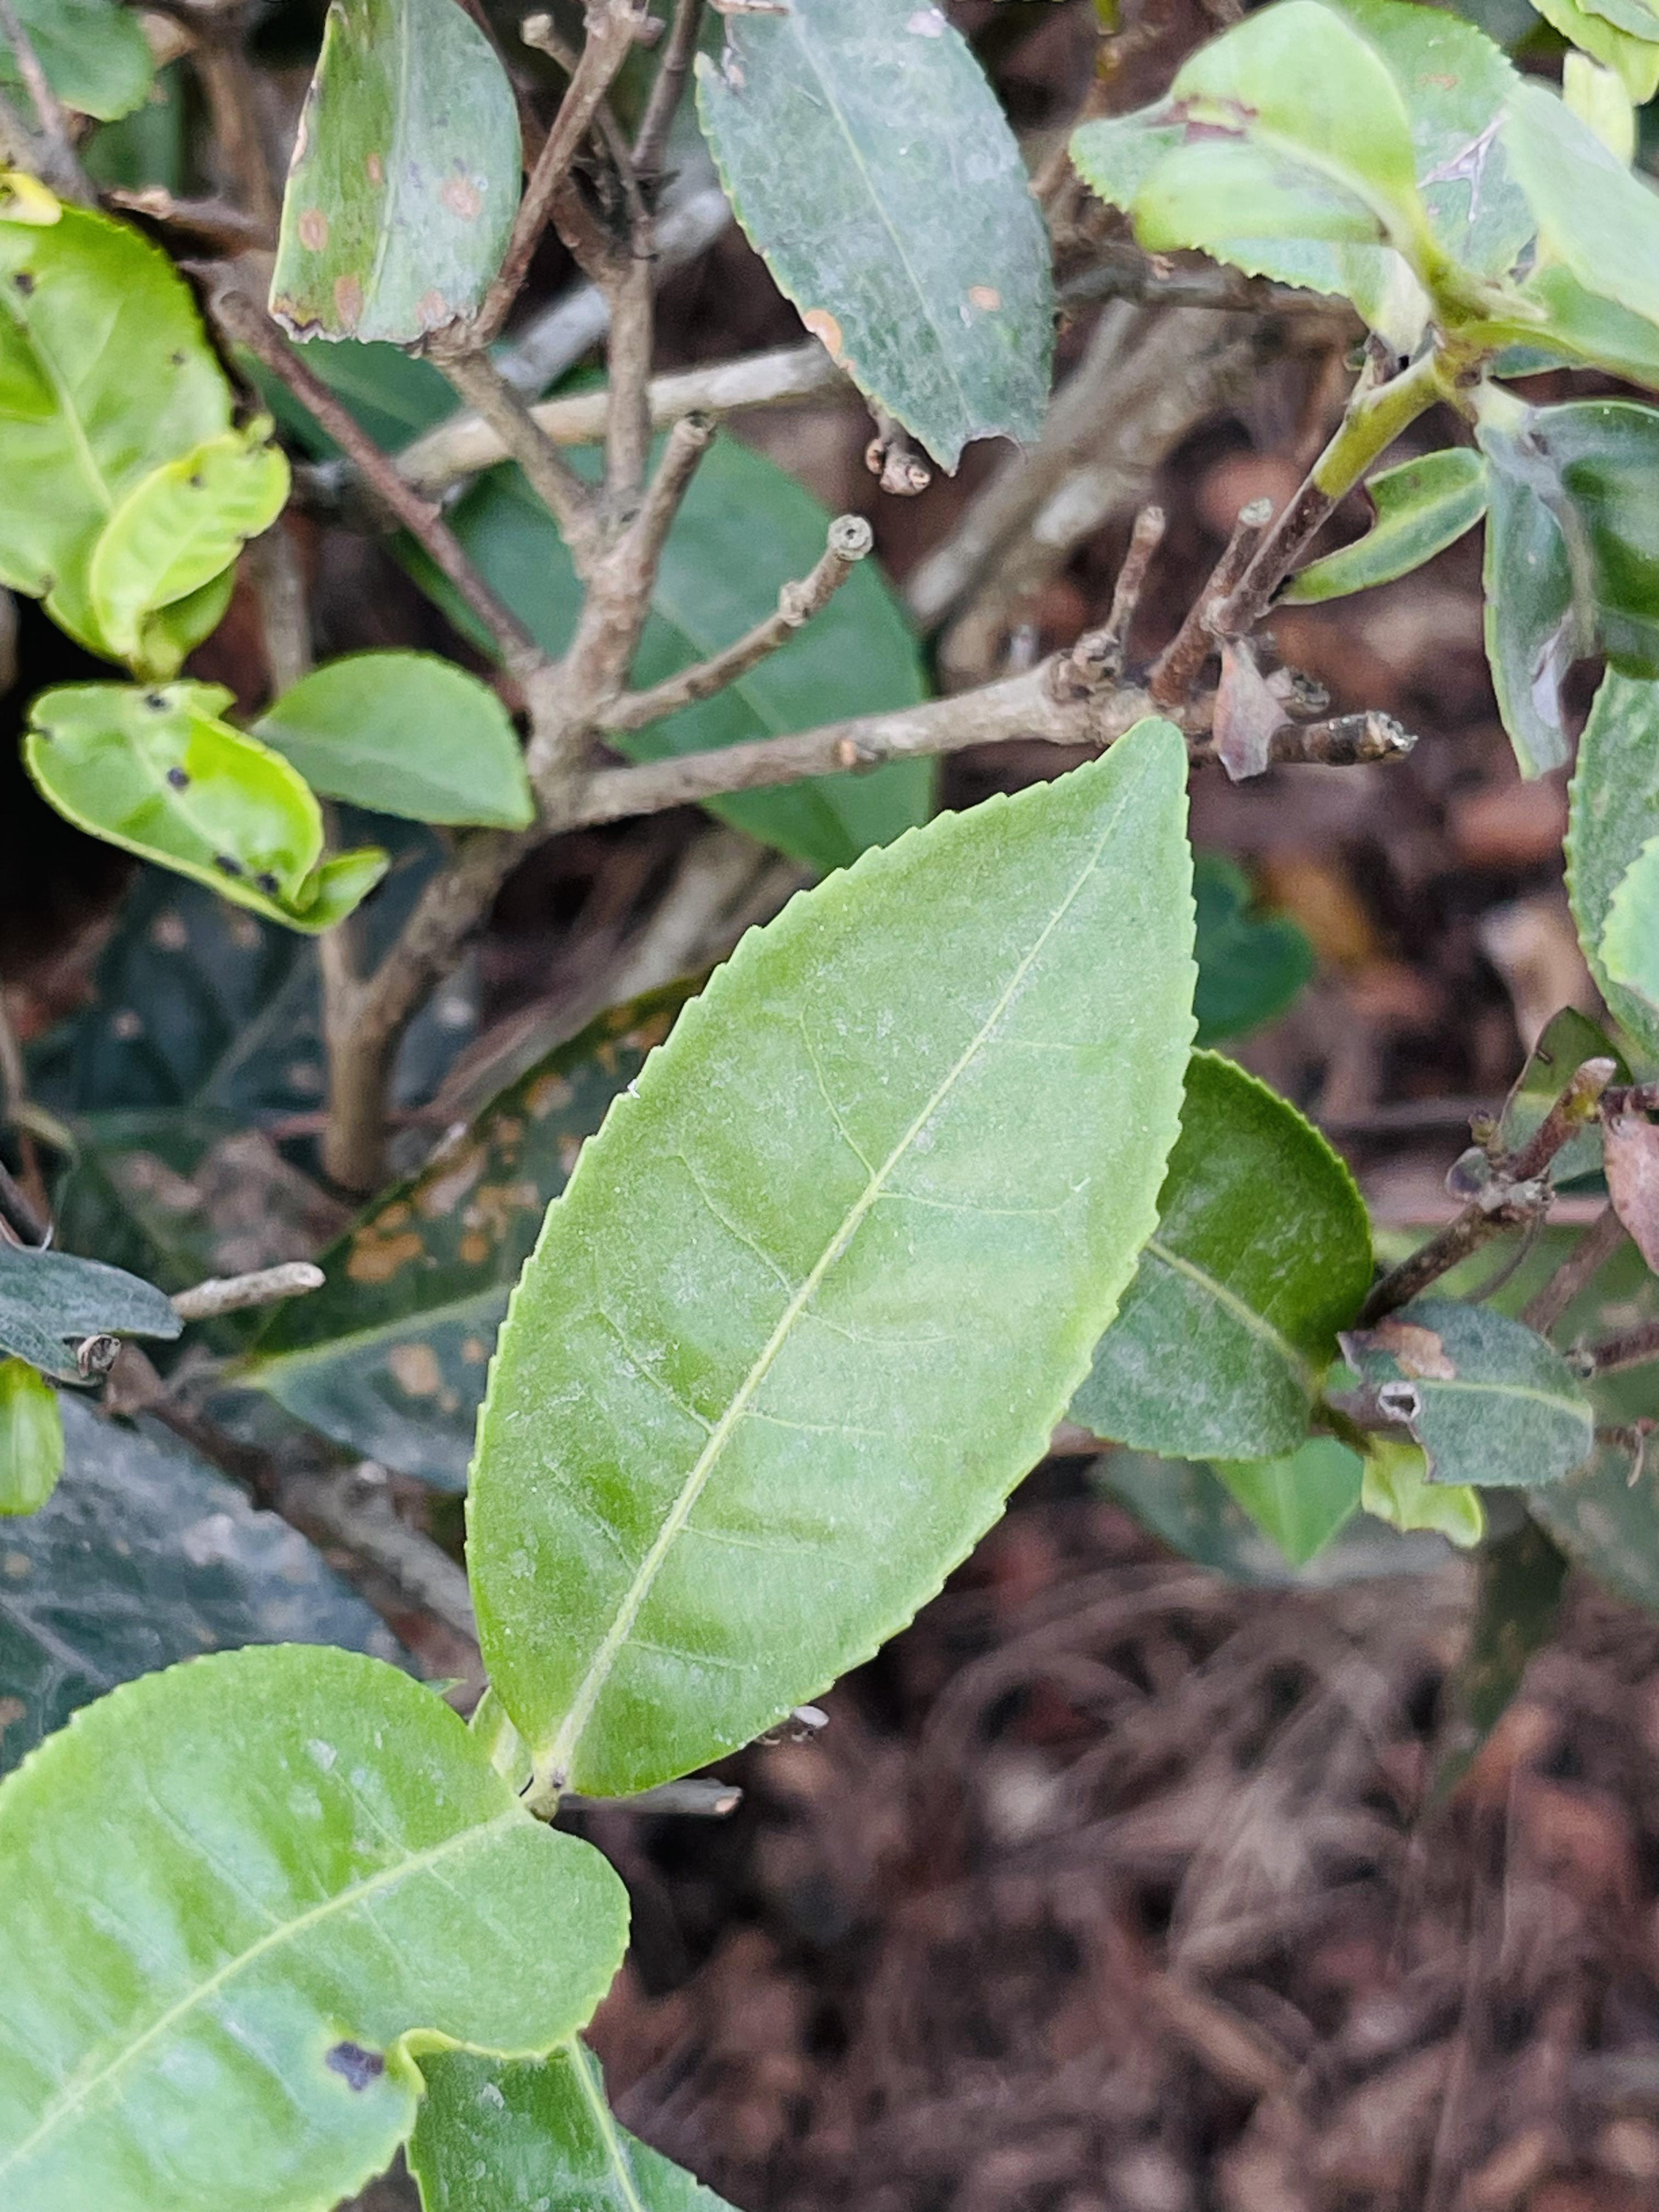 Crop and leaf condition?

tea, healthy leaf
